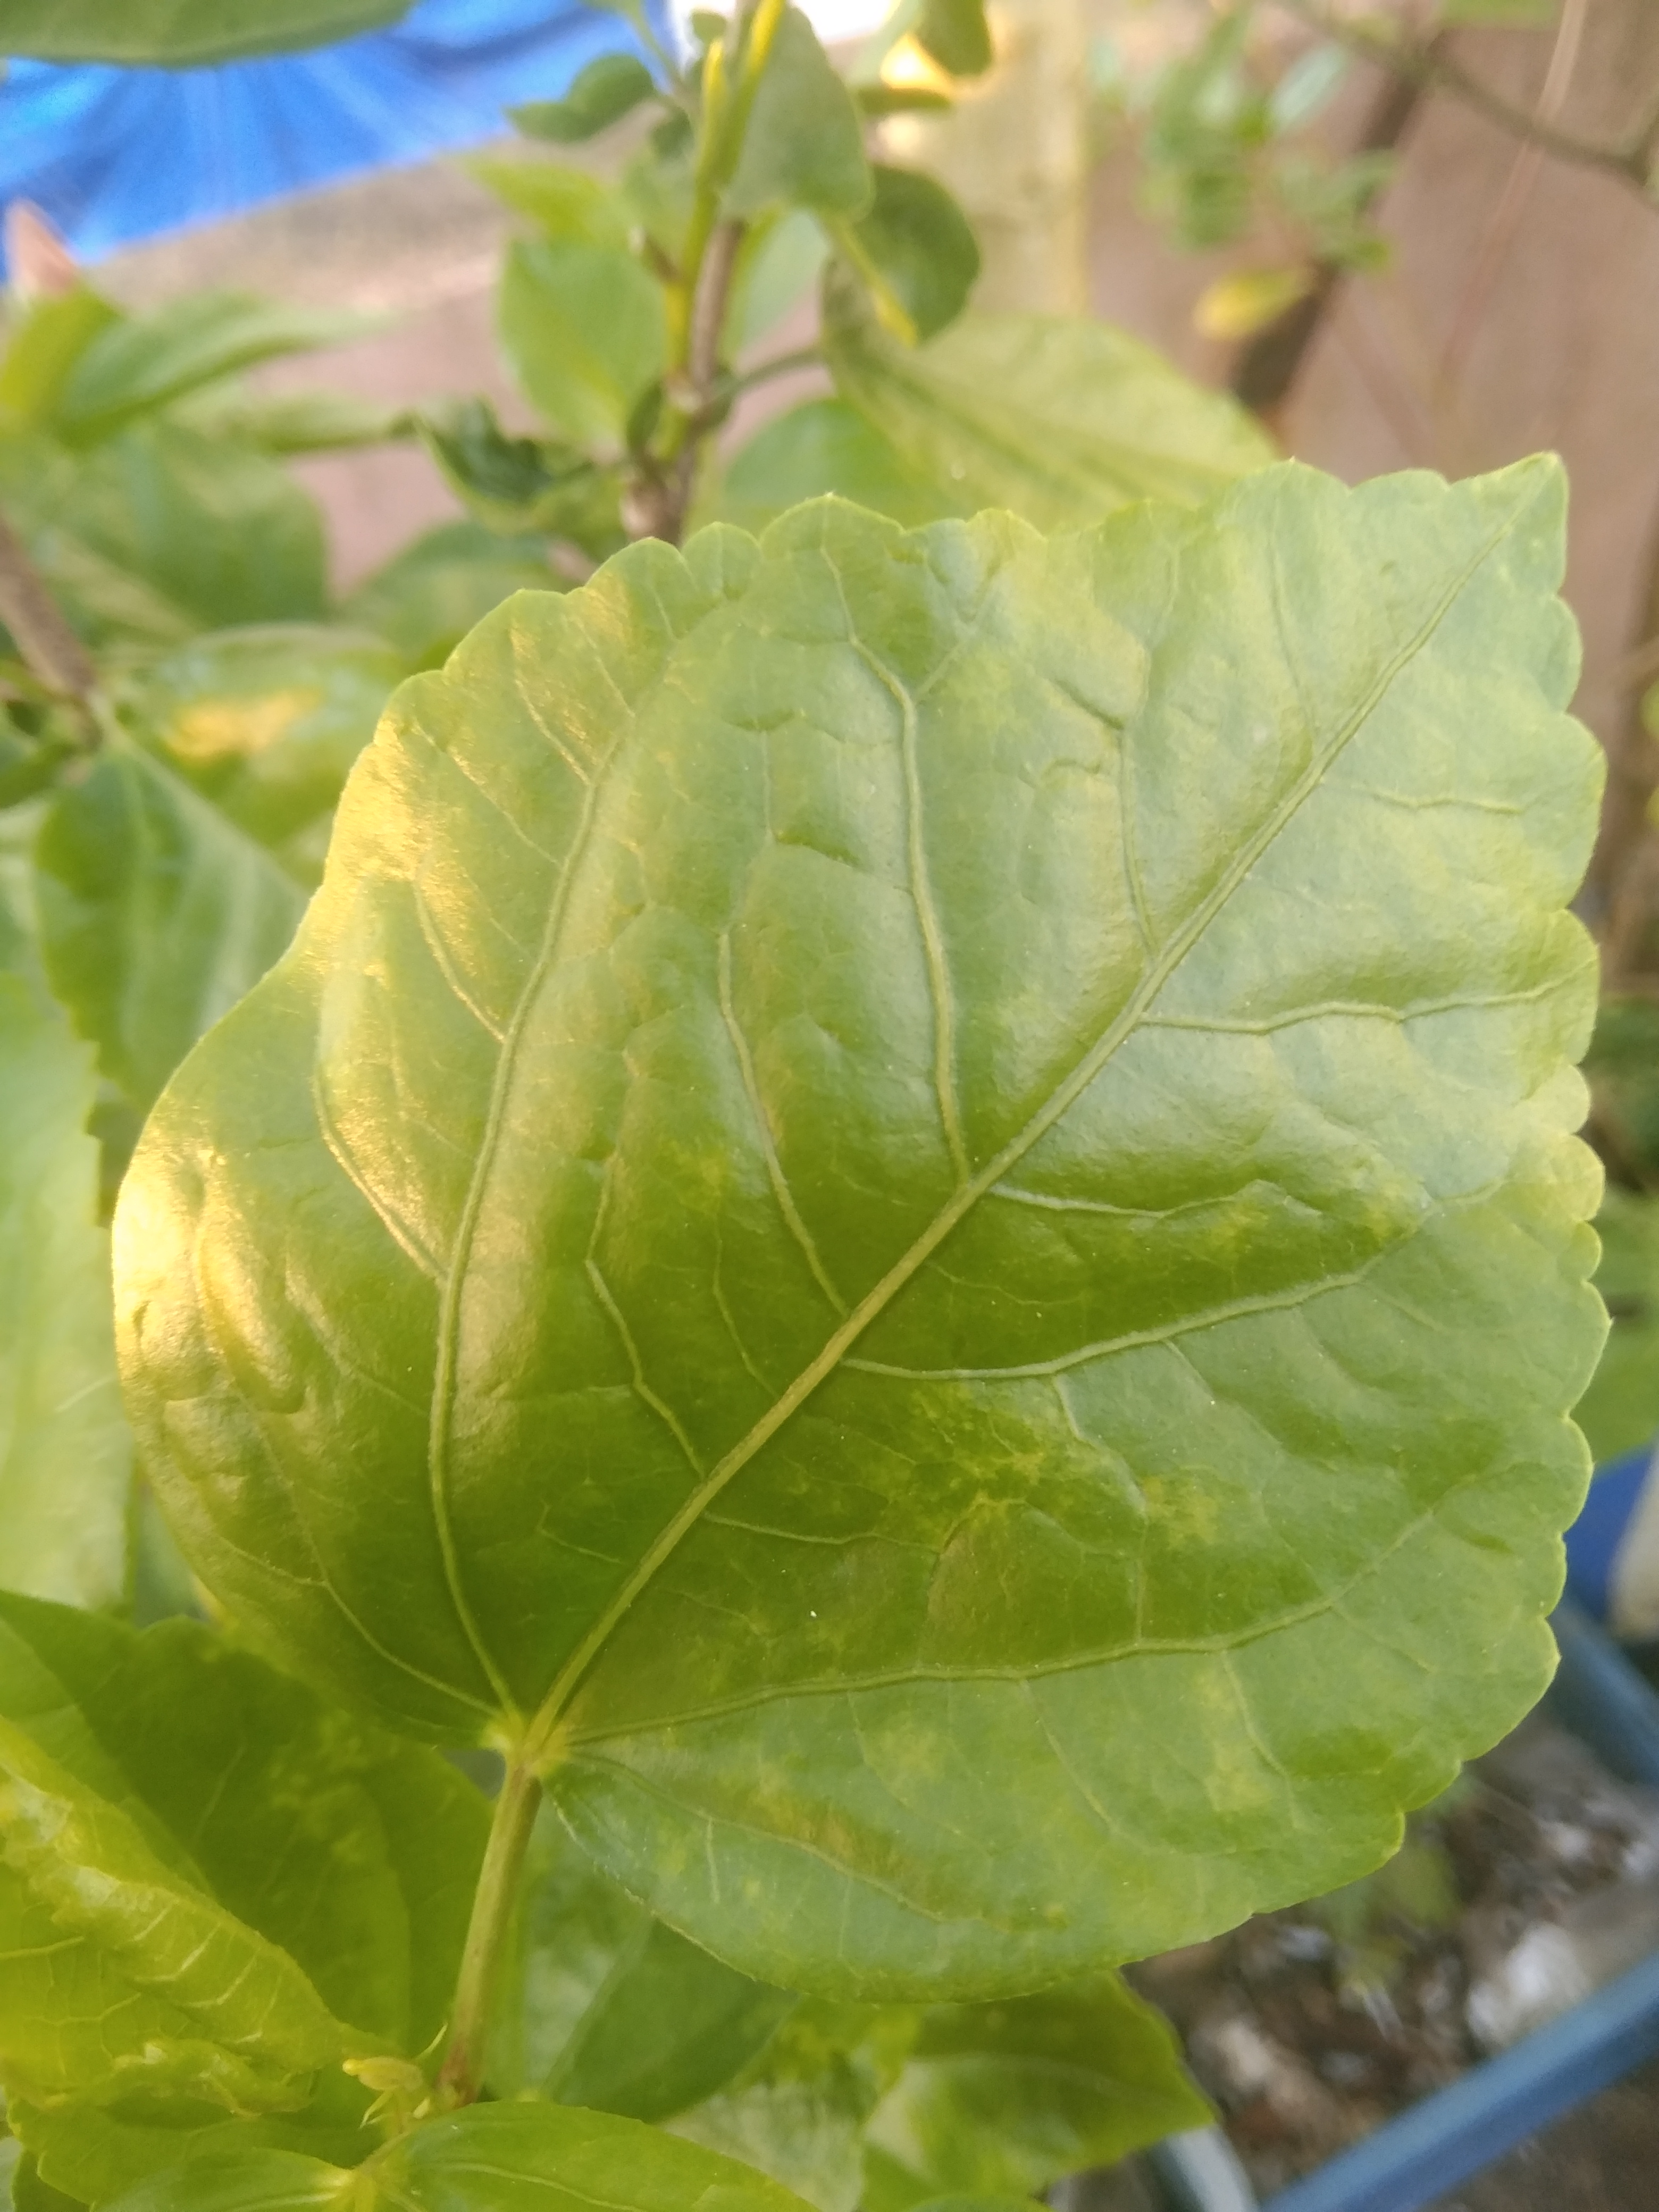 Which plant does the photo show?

hibiscus
